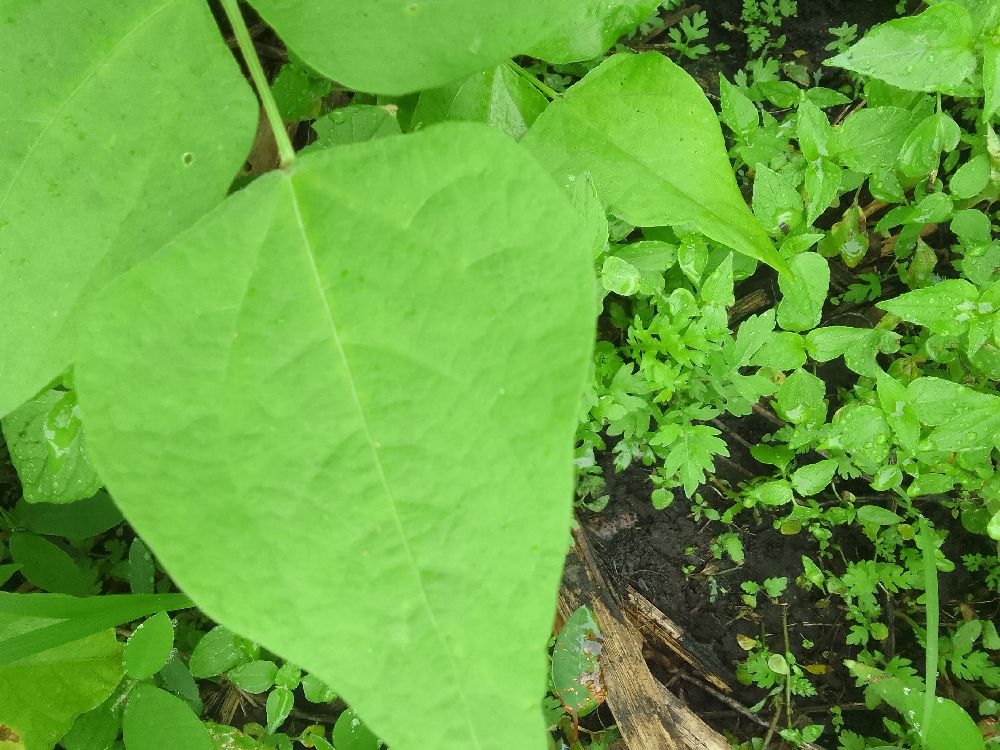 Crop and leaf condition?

common bean, healthy
